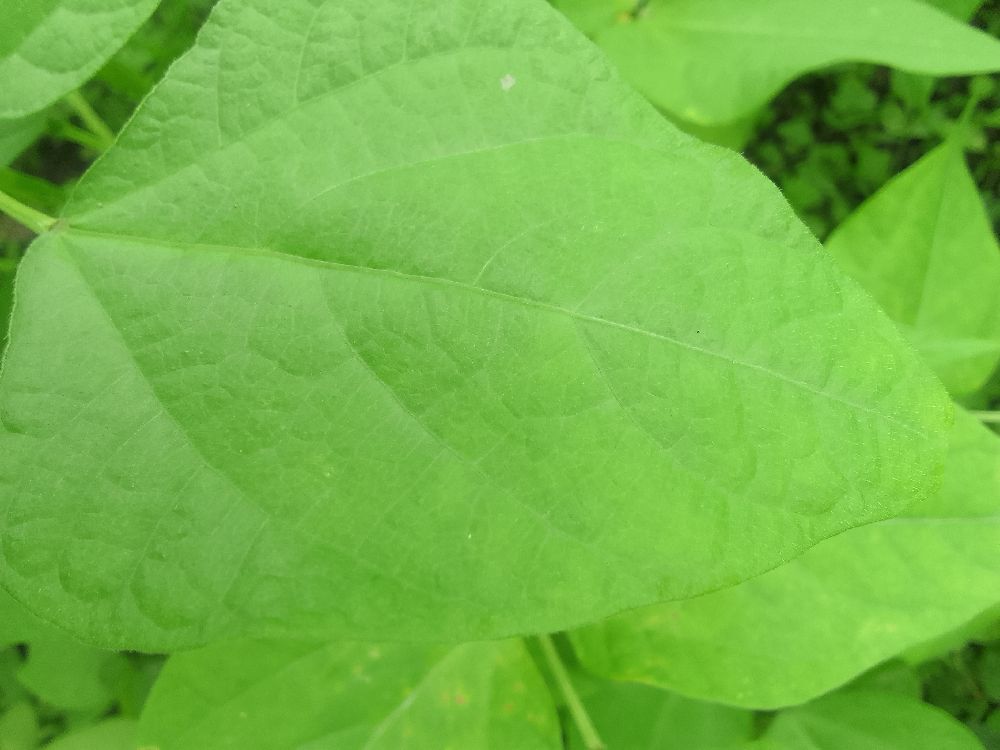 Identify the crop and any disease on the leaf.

common bean, healthy
